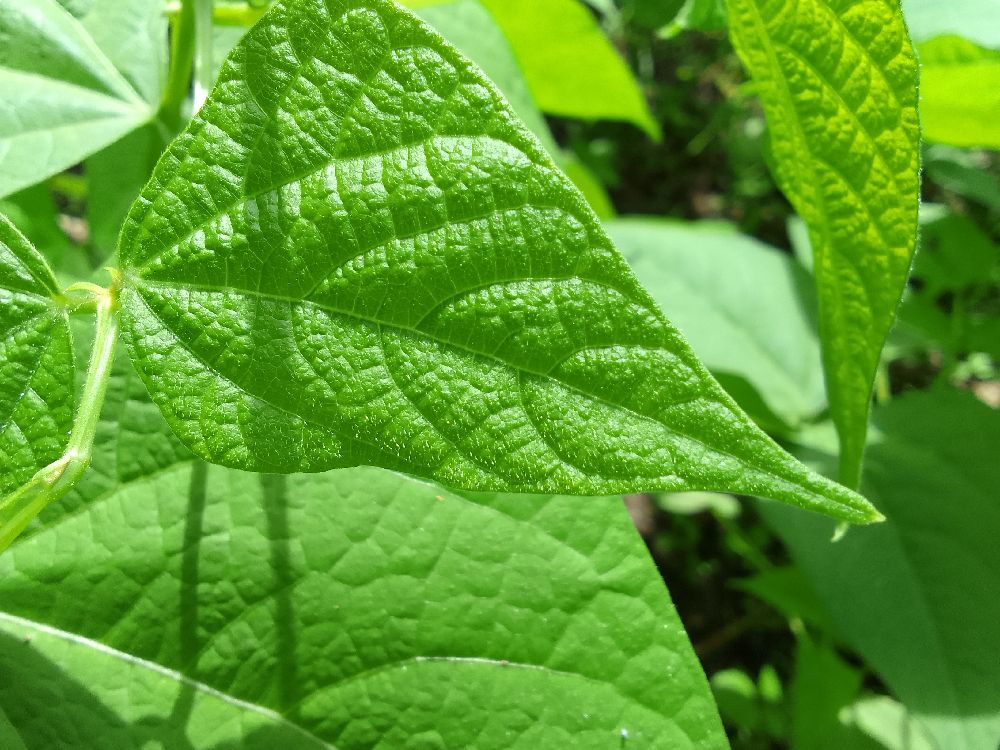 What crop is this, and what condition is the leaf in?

common bean, healthy
